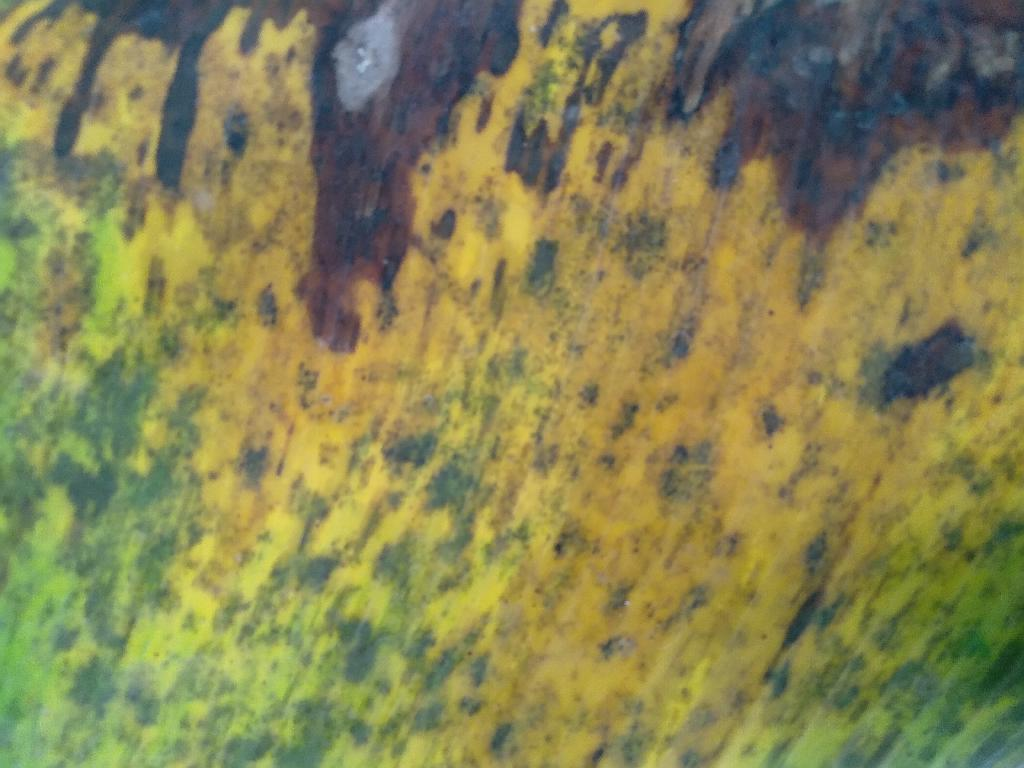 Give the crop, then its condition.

banana, black sigatoka
